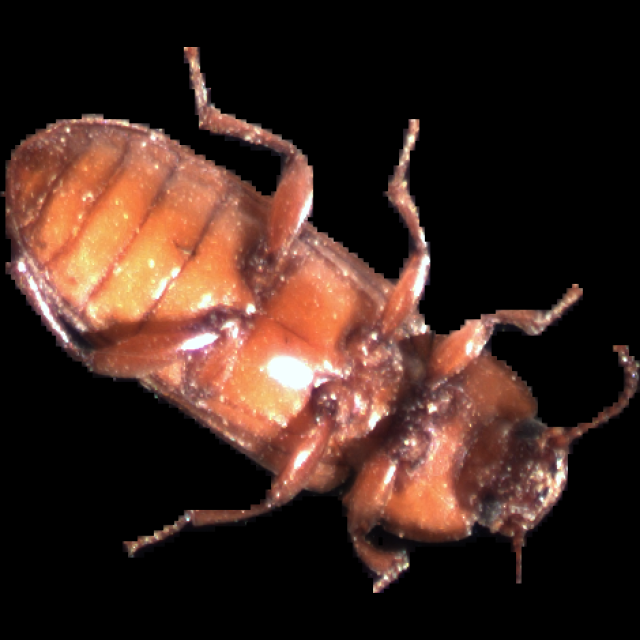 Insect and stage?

mealworm beetle
